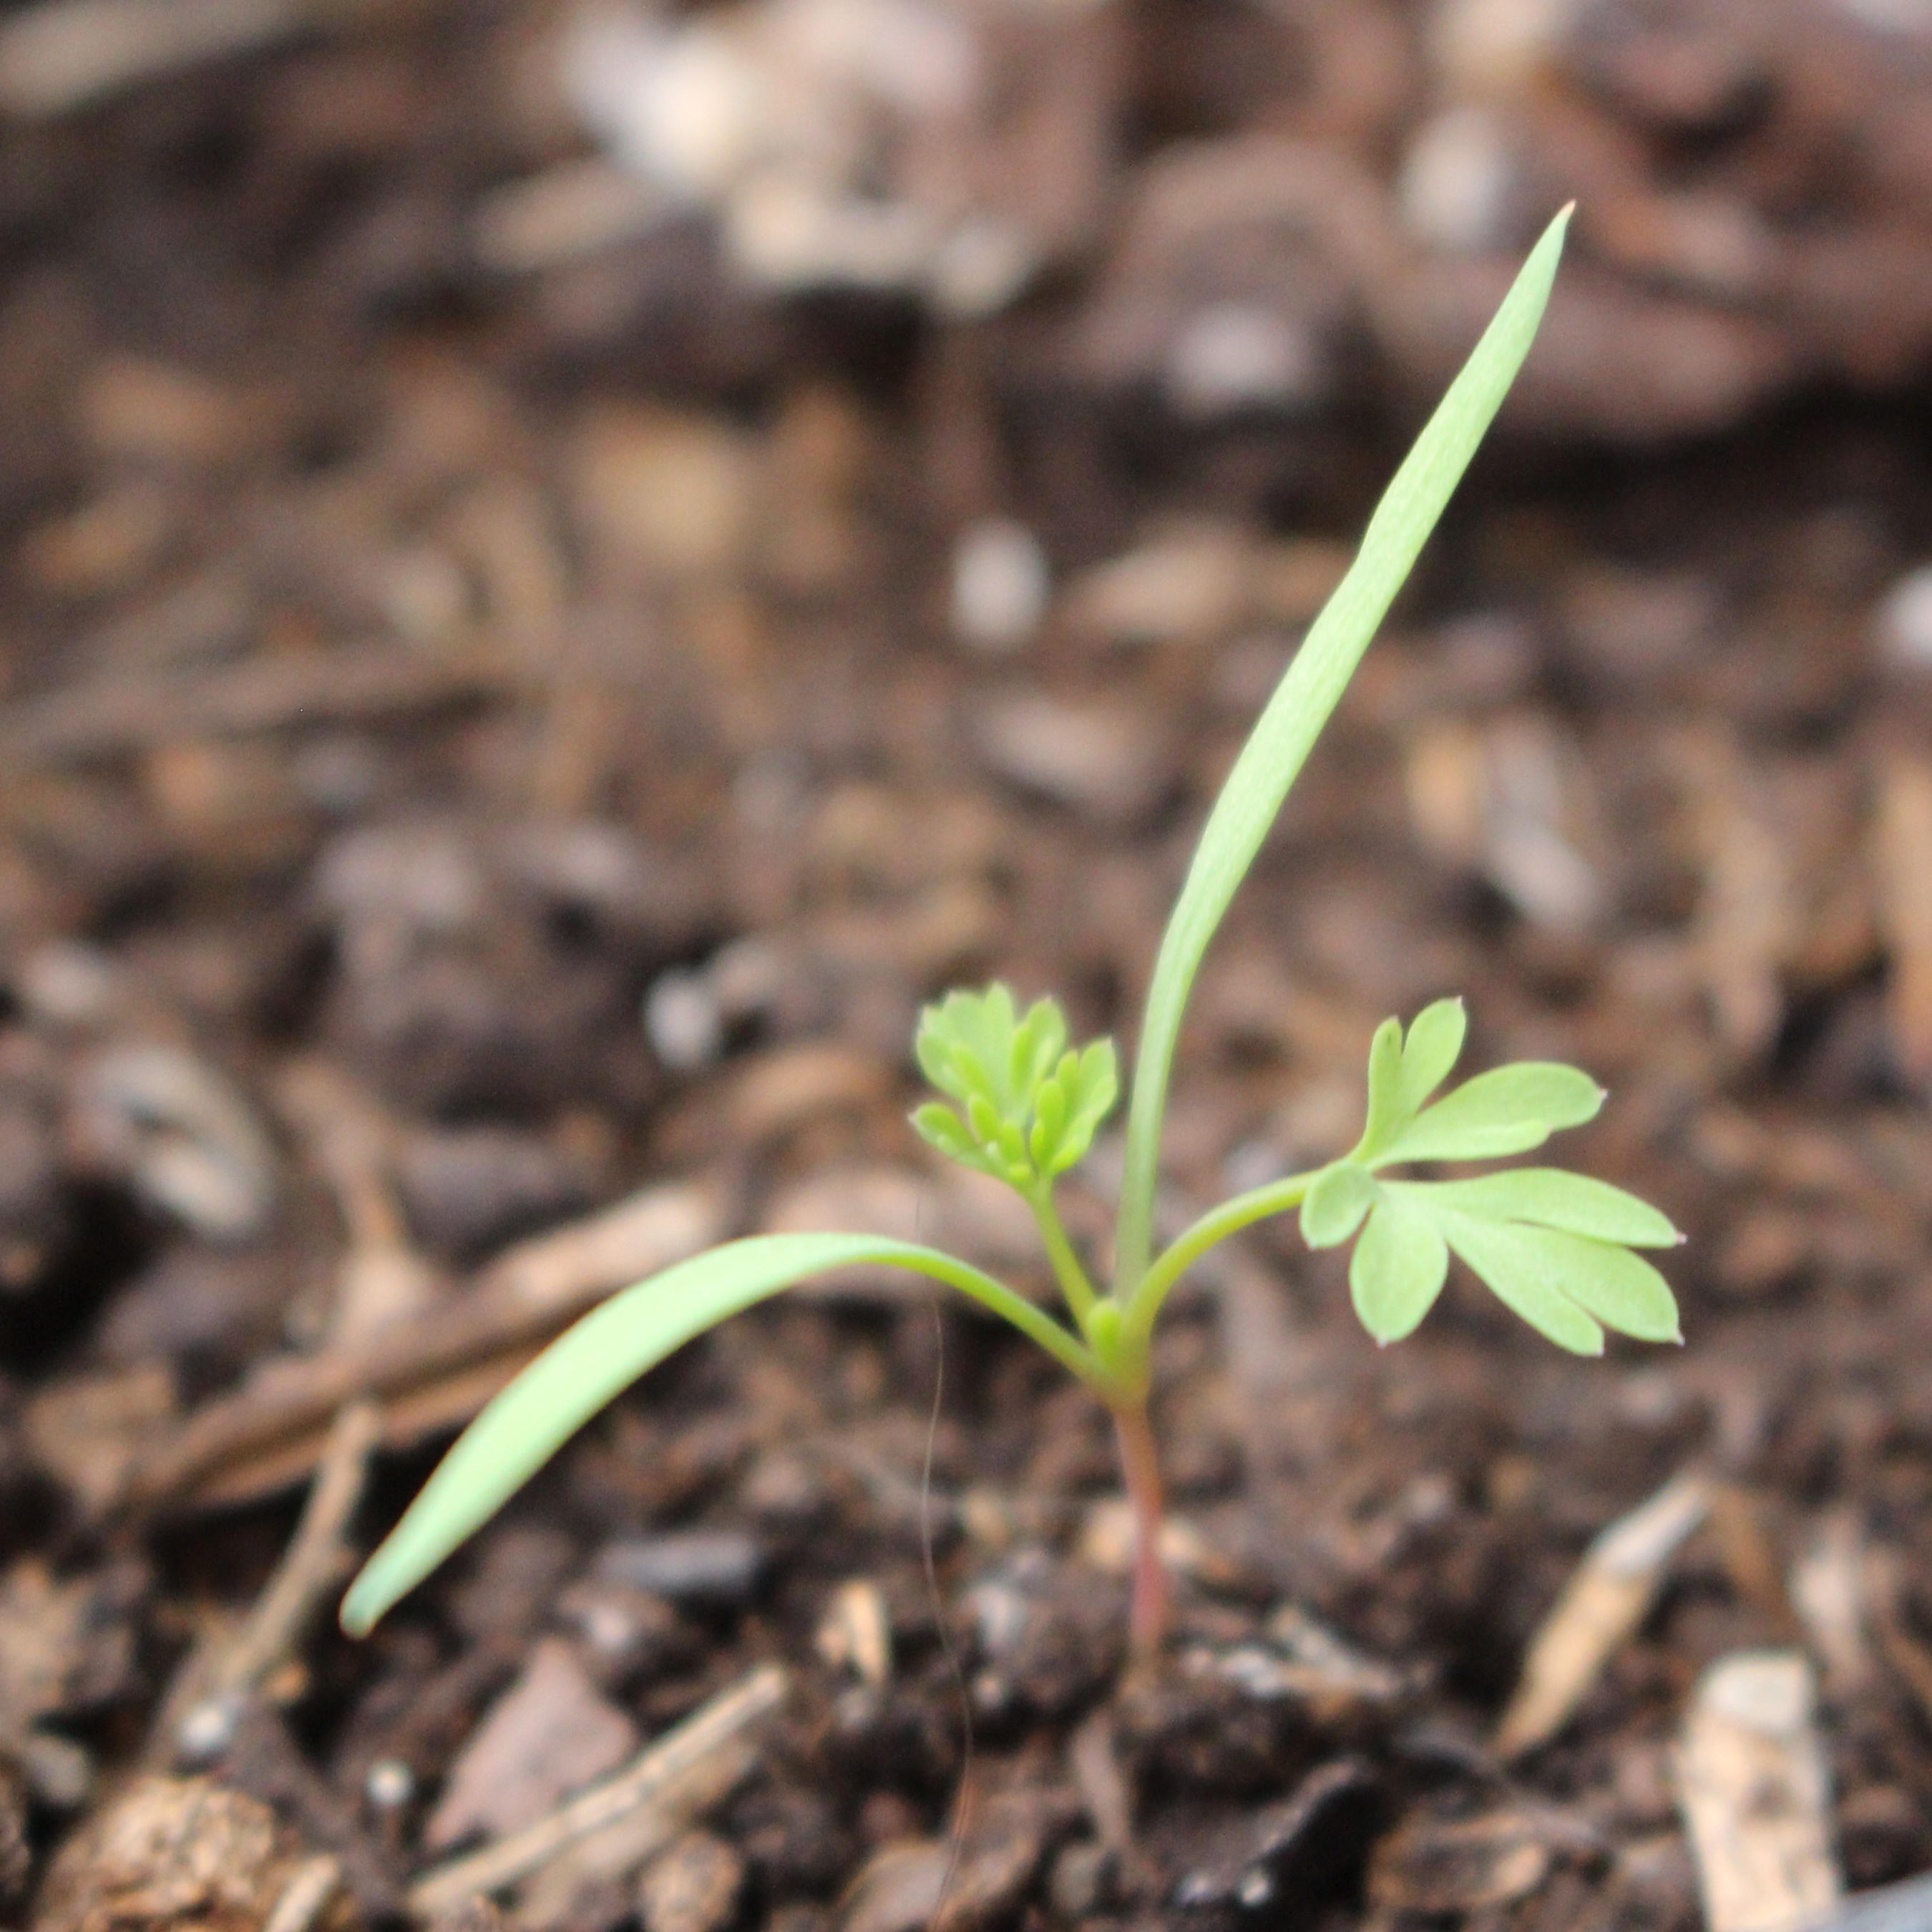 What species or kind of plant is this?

Fumaria officinalis
